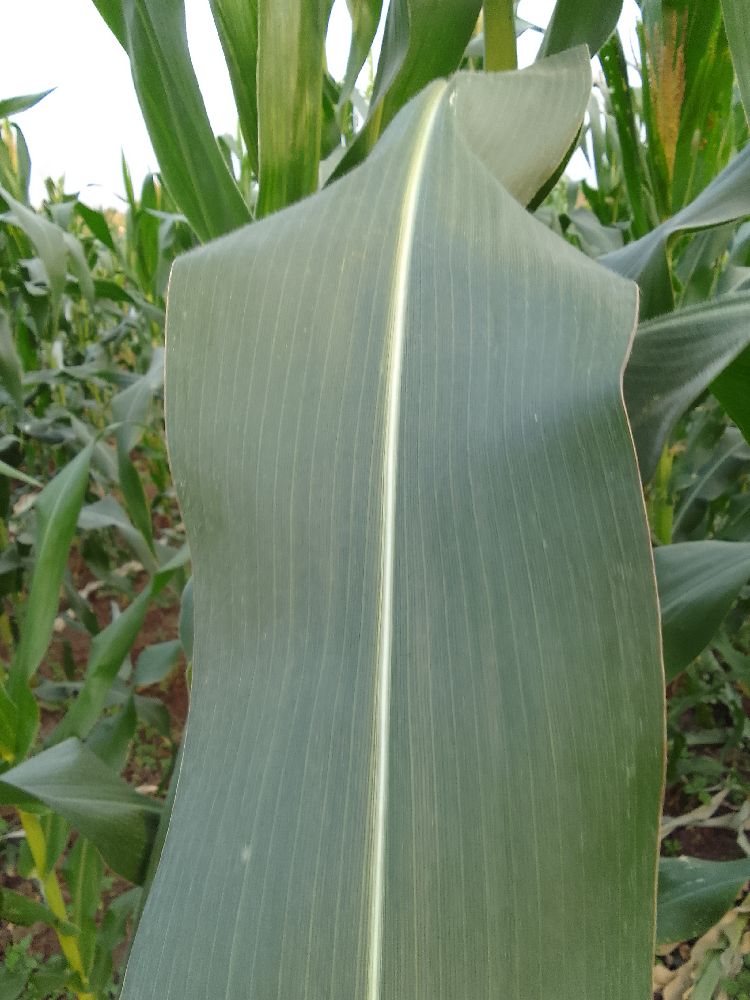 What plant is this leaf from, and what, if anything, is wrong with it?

maize, healthy
